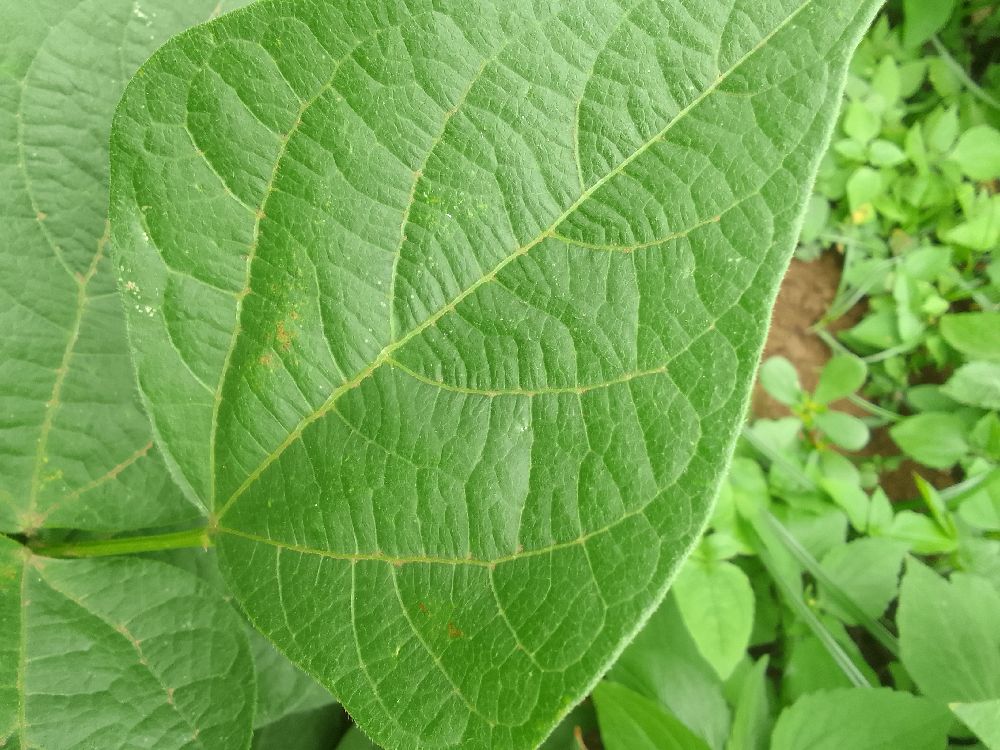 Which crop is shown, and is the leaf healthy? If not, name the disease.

common bean, healthy
